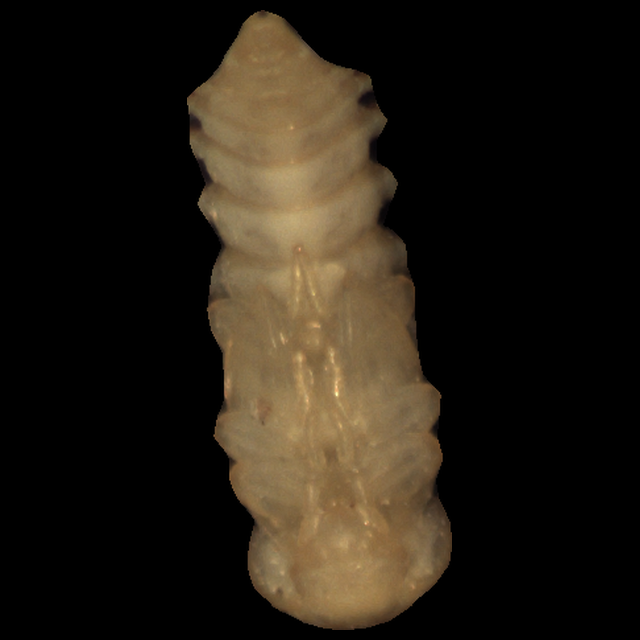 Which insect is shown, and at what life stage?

mealworm pupa
